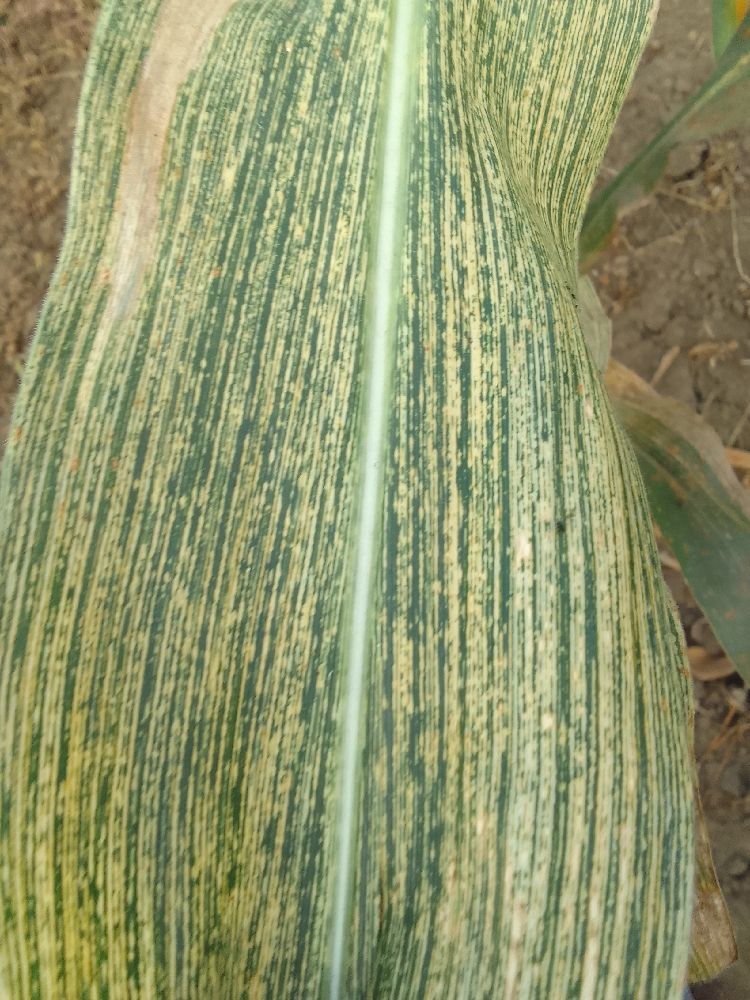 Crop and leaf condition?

maize, maize streak virus
